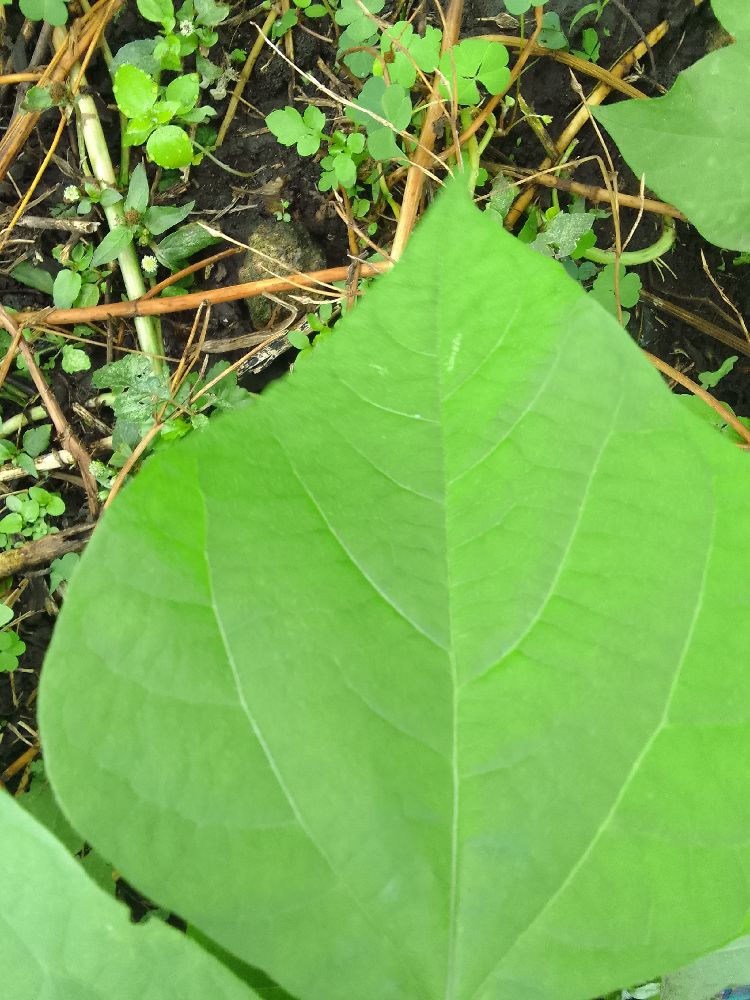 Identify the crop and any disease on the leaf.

common bean, healthy
